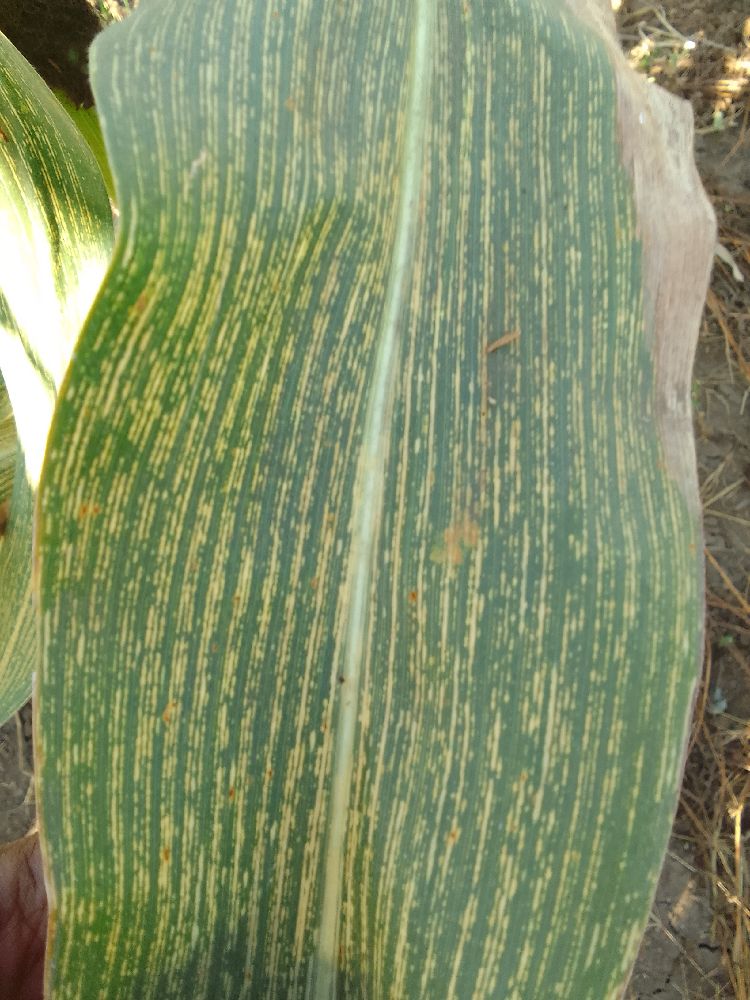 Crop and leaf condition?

maize, maize streak virus
